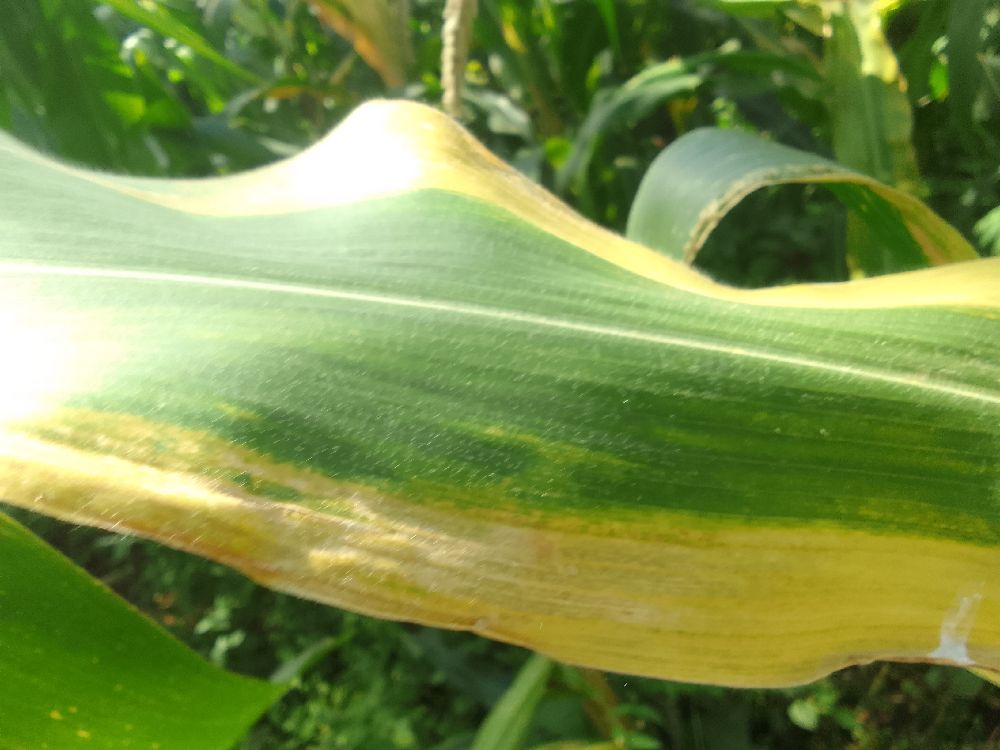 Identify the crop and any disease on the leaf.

maize, maize lethal necrosis
